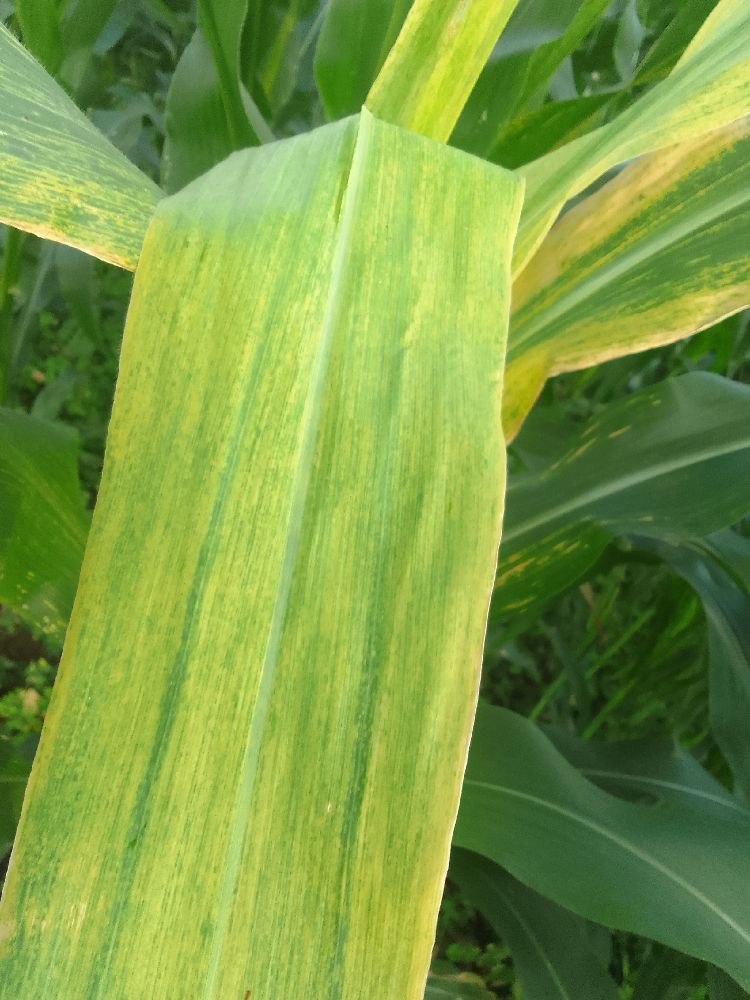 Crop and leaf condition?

maize, maize lethal necrosis
